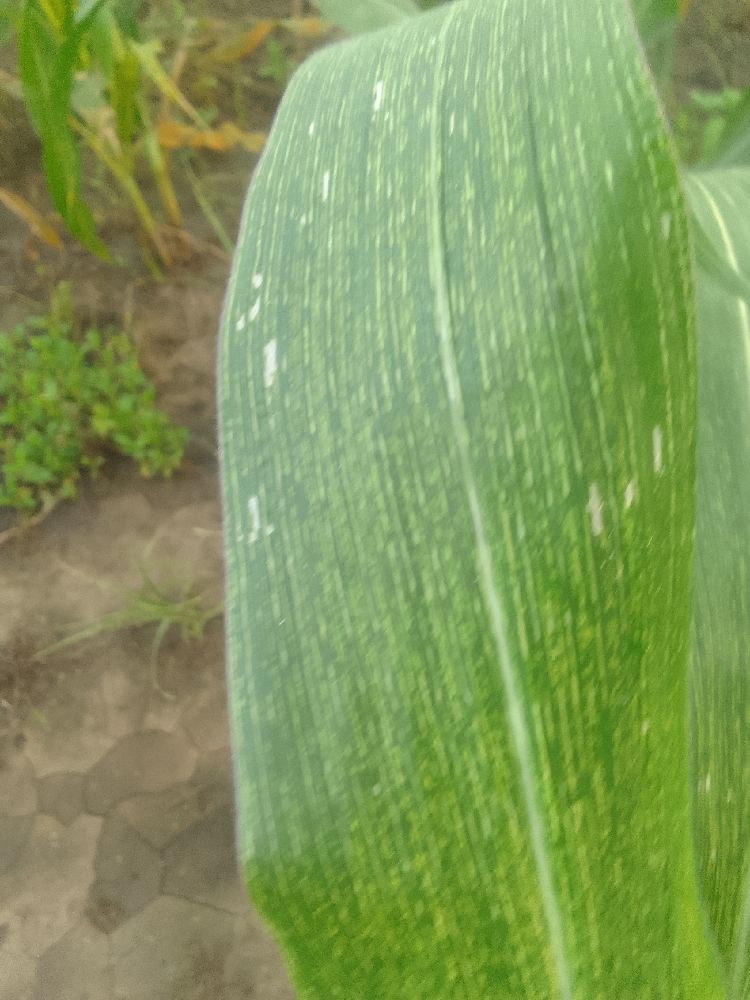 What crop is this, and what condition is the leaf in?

maize, maize streak virus
